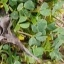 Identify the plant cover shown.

unstructured weed
